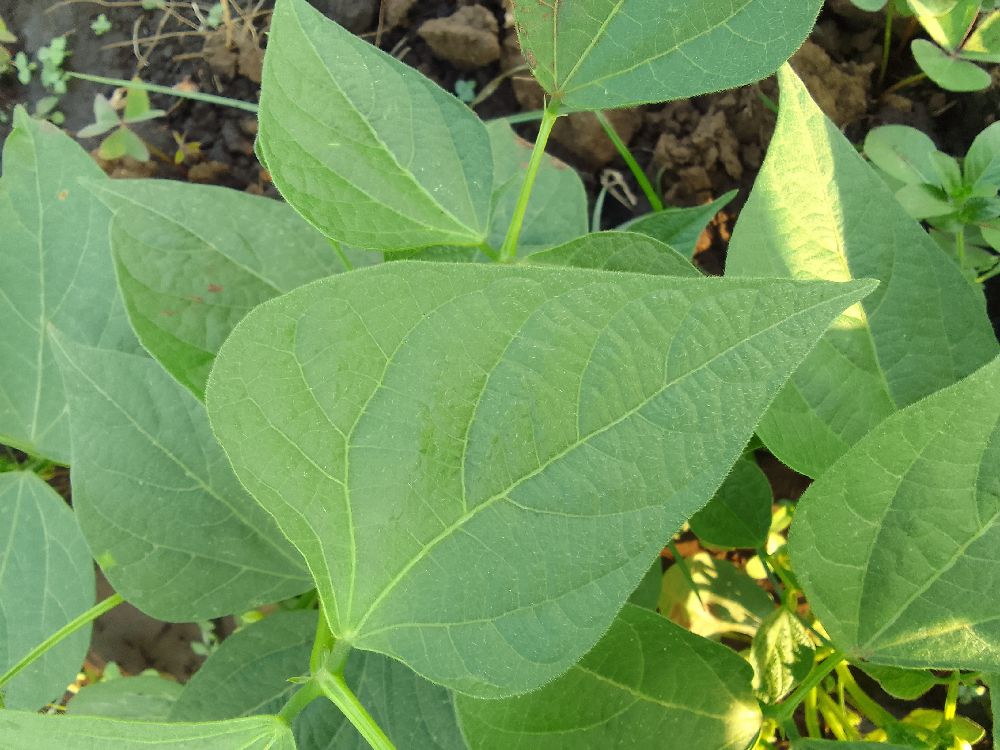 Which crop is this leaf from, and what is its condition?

common bean, healthy
